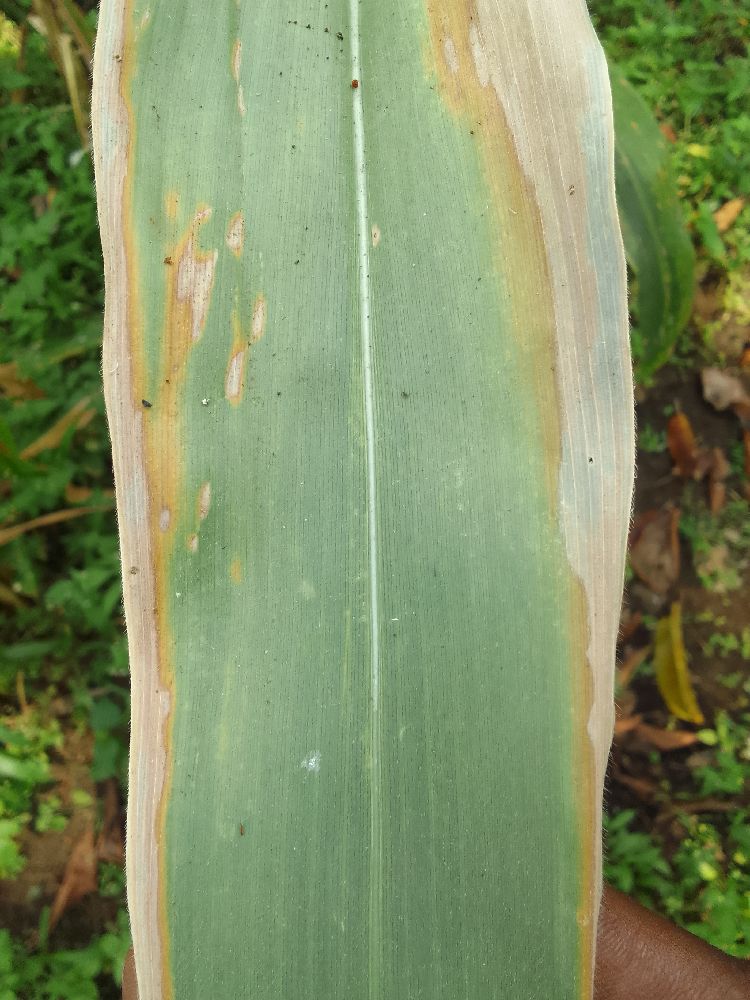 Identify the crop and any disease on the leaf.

maize, maize lethal necrosis
